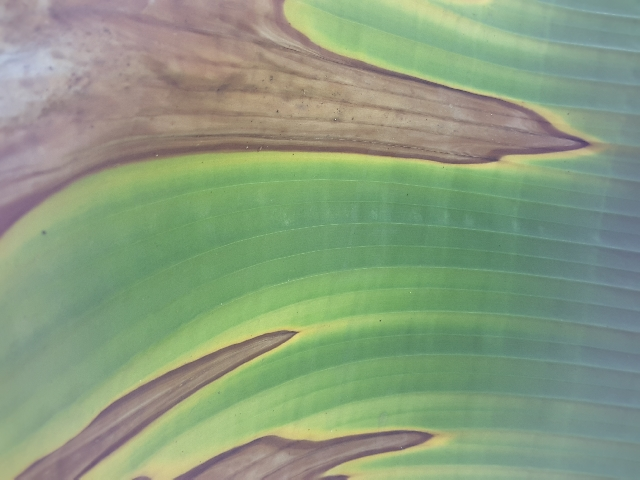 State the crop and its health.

banana, fusarium wilt race 1
